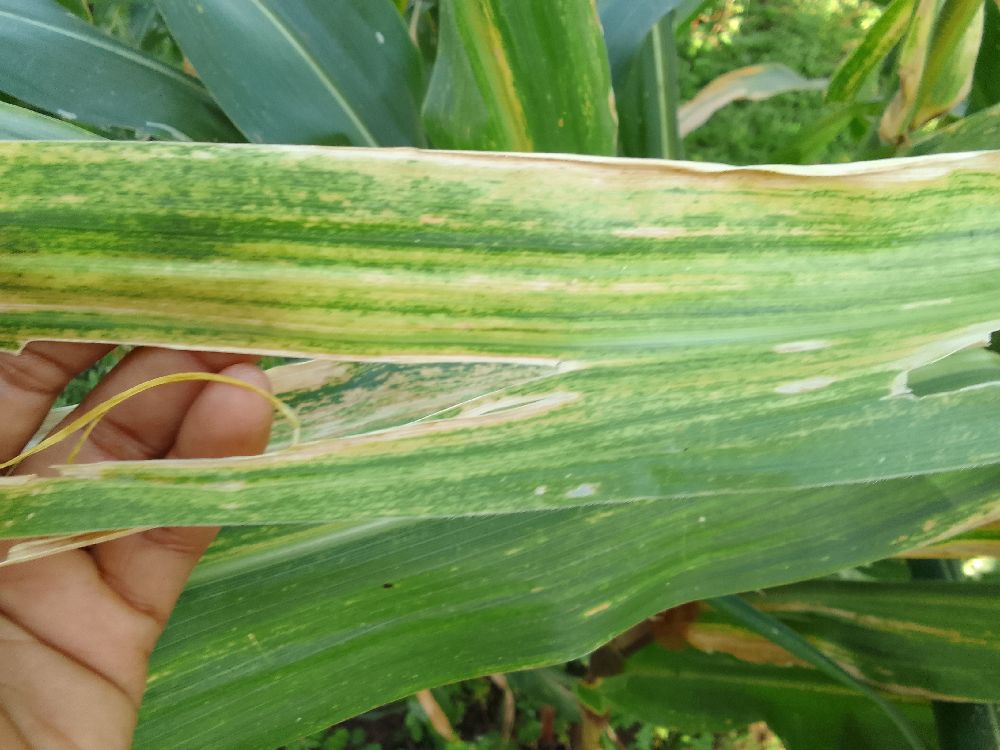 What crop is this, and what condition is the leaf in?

maize, maize lethal necrosis
